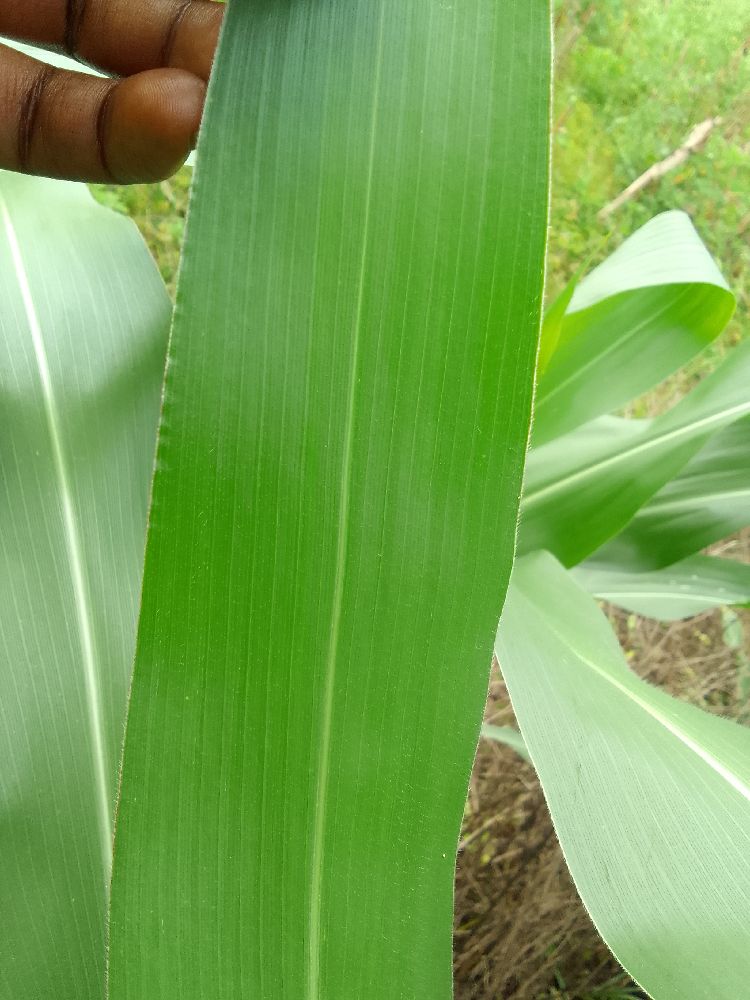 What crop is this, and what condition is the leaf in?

maize, healthy
